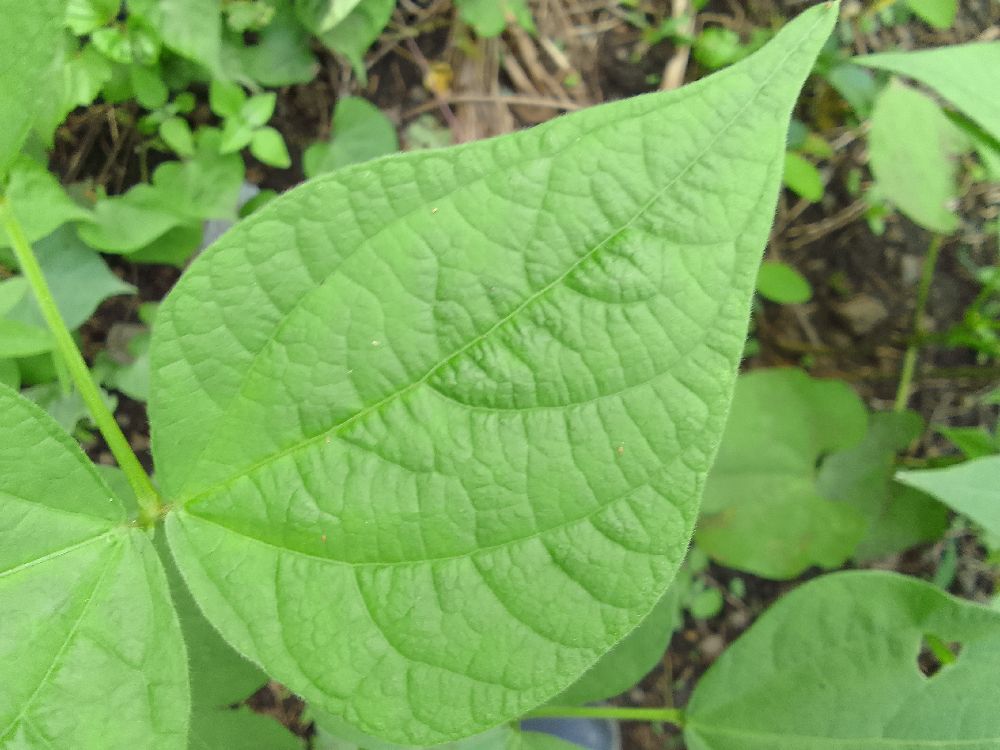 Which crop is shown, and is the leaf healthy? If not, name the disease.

common bean, healthy
